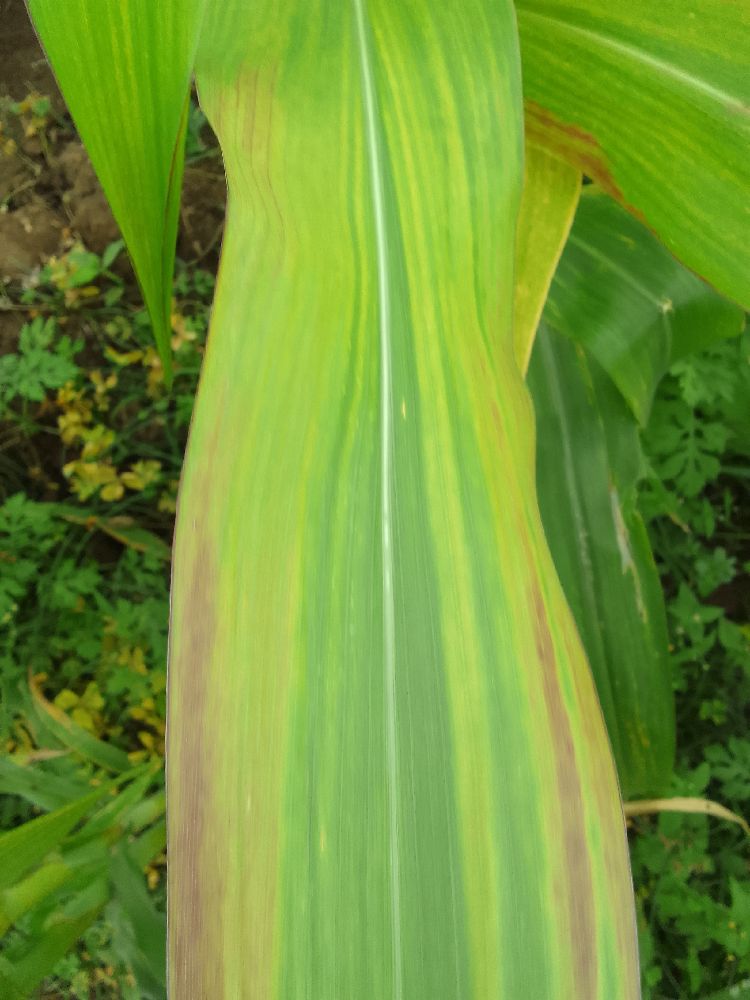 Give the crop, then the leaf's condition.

maize, maize lethal necrosis
